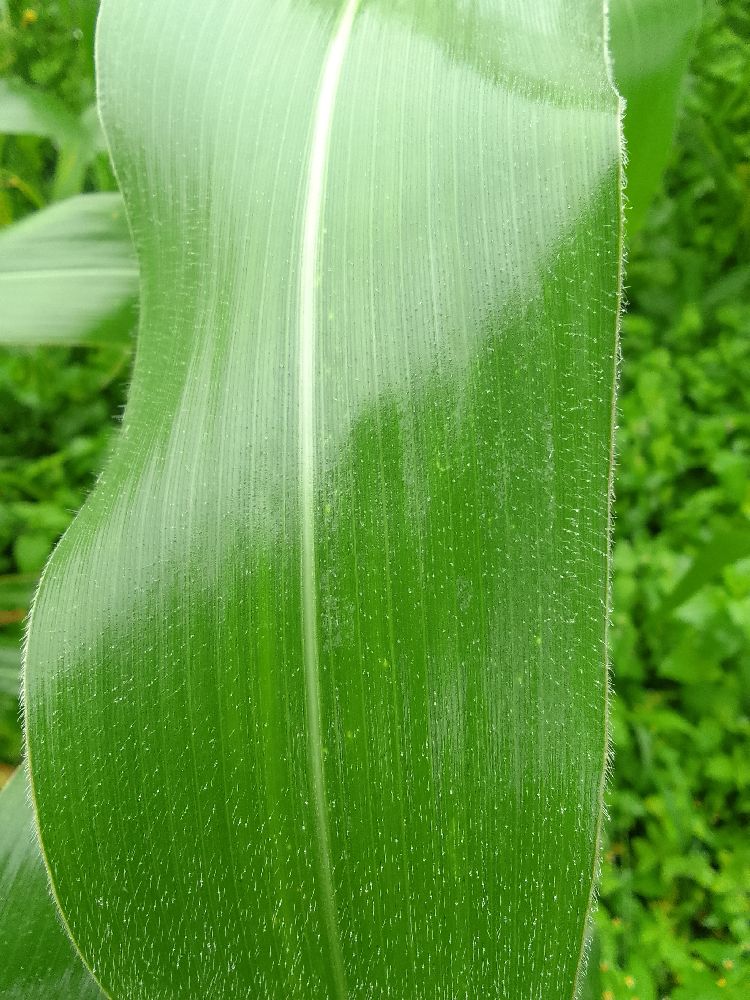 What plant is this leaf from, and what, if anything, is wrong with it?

maize, healthy
